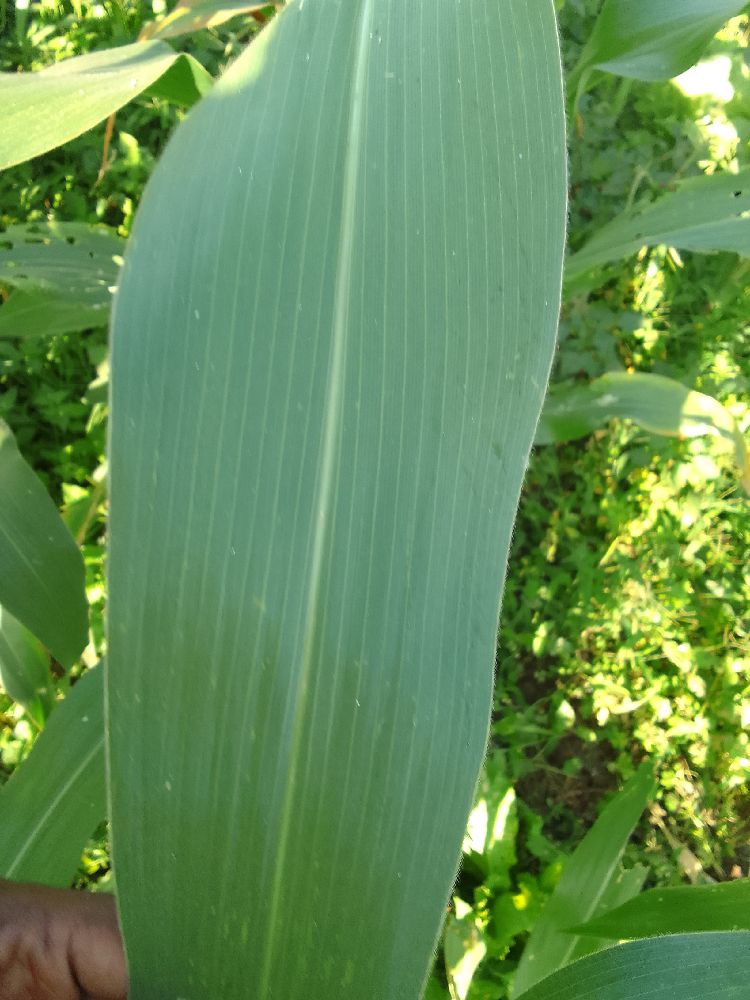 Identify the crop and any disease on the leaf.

maize, healthy
